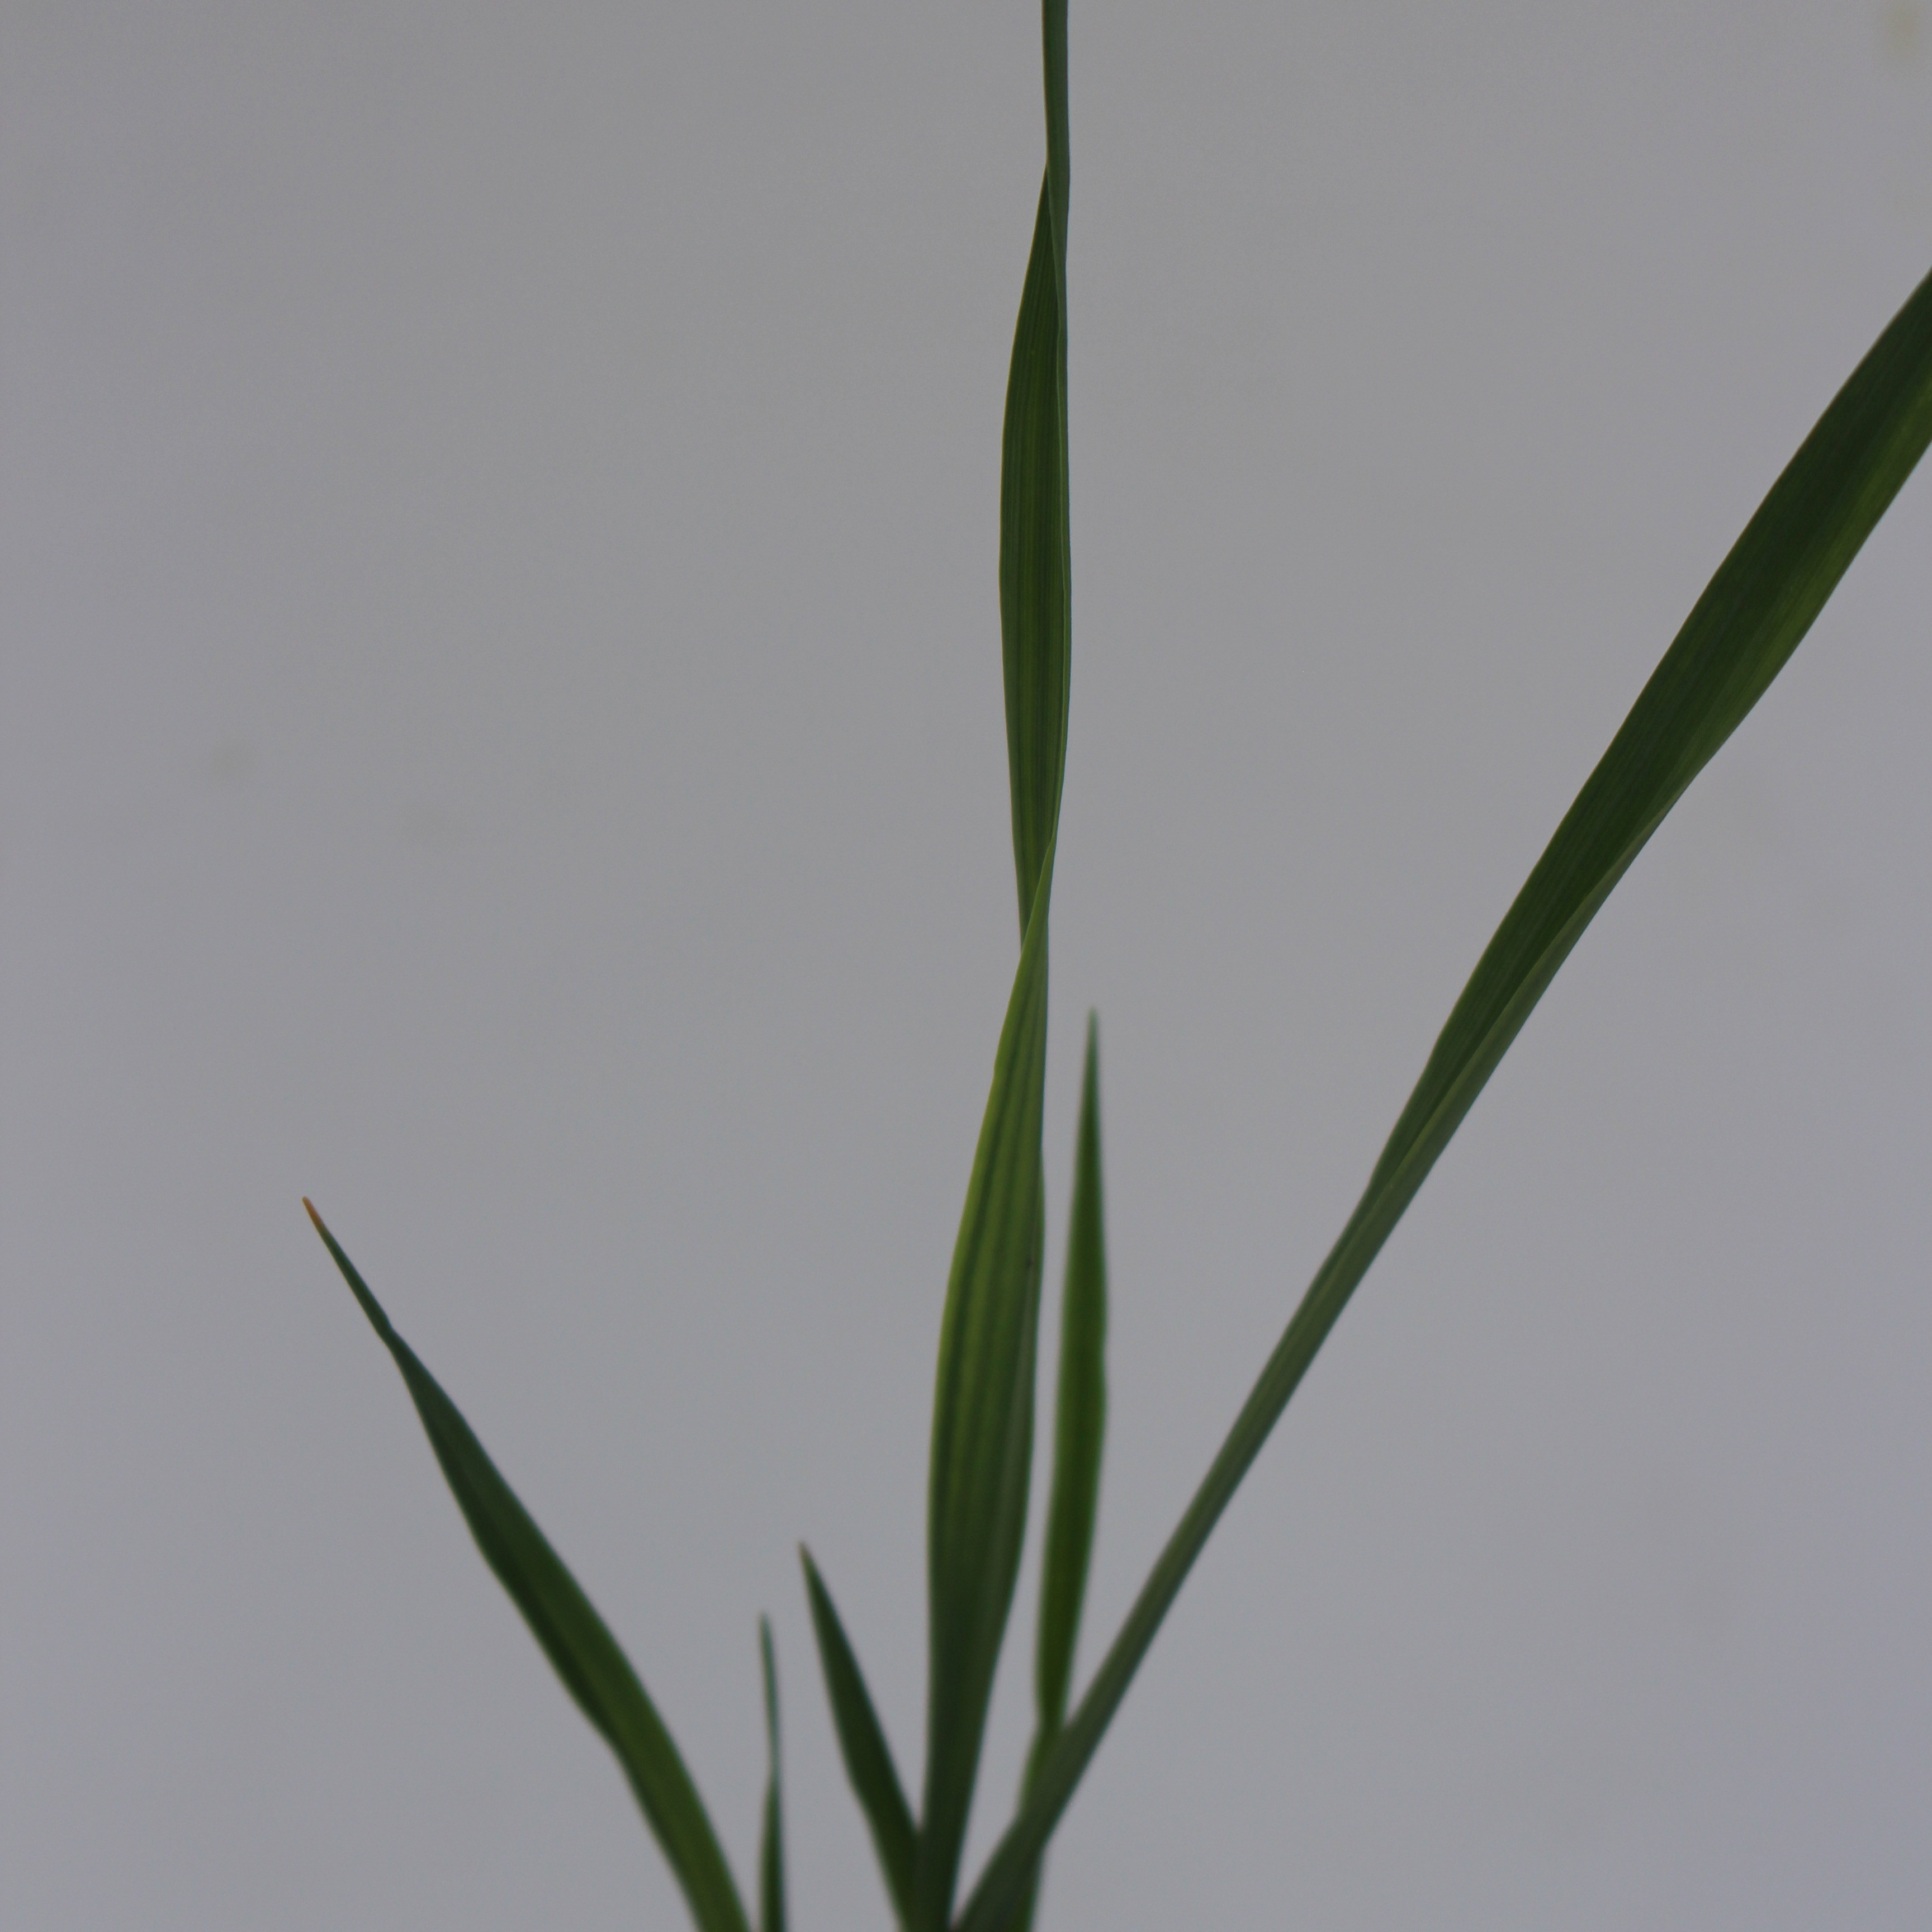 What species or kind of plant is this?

Avena sterilis
